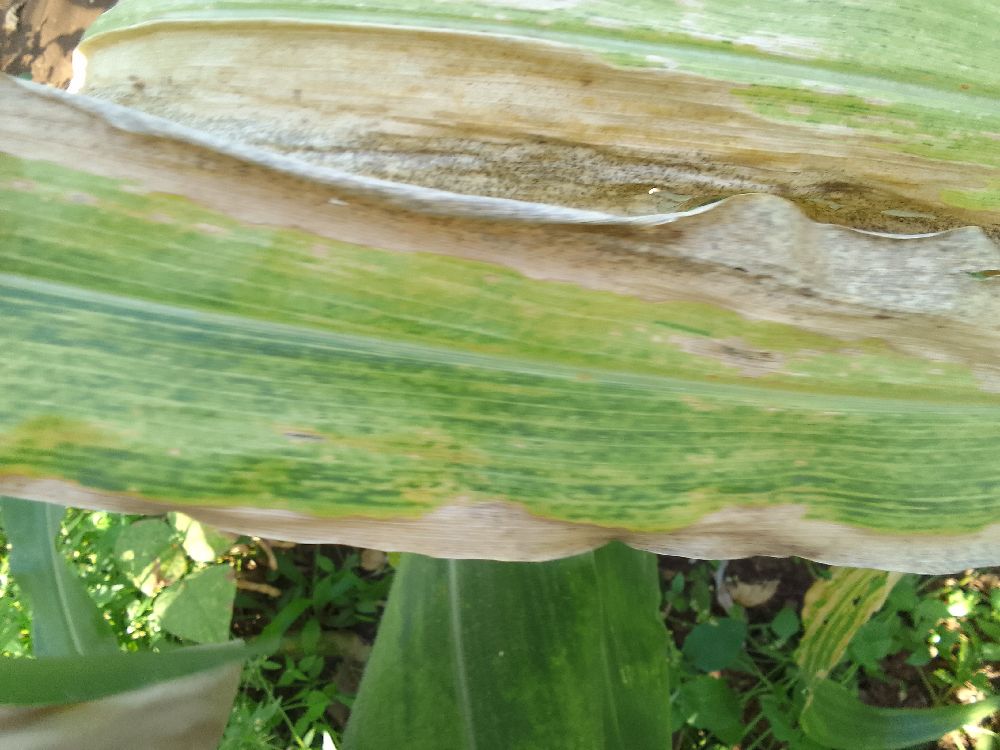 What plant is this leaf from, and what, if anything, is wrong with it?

maize, maize lethal necrosis
